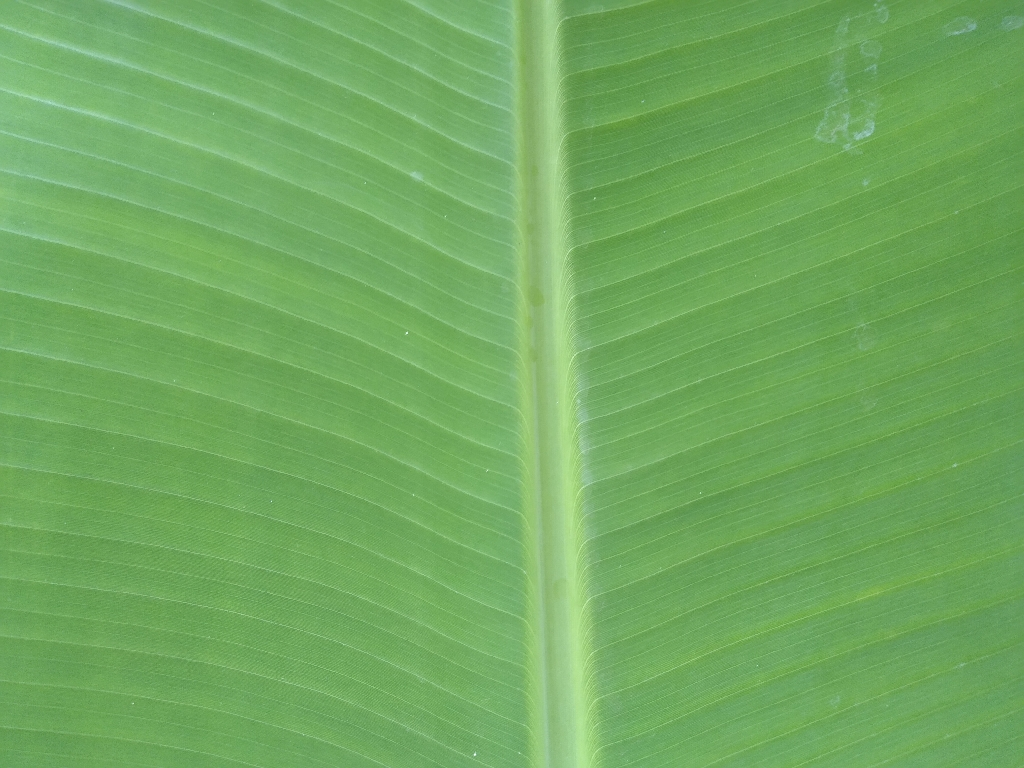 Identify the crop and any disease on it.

banana, healthy
